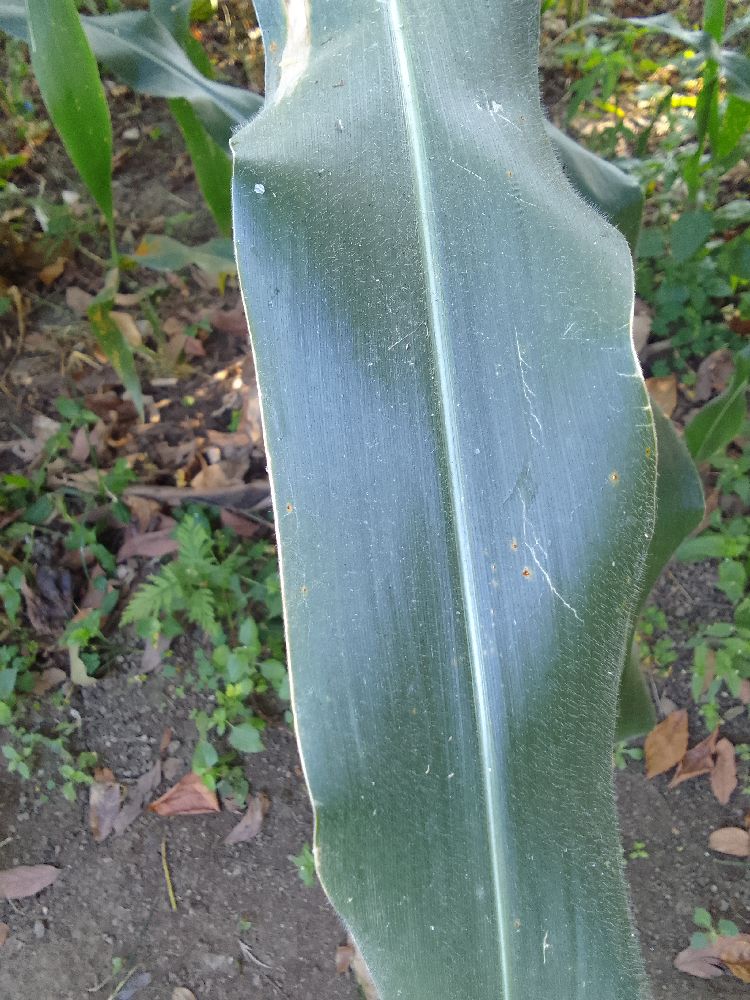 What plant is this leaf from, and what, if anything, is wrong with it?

maize, healthy
